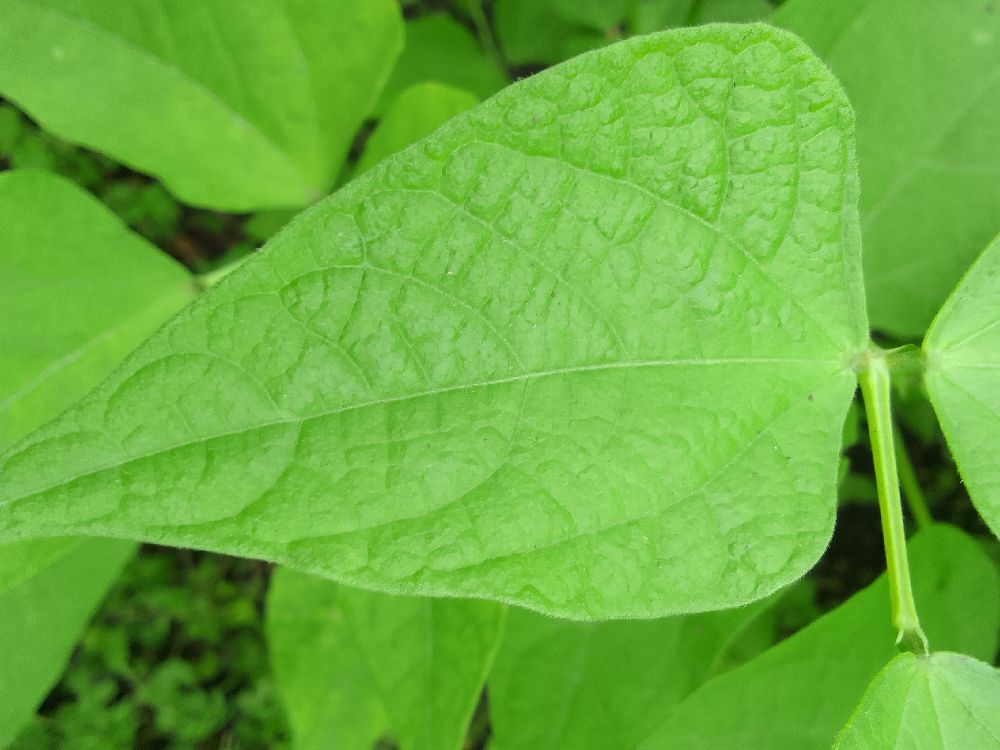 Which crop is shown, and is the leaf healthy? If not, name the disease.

common bean, healthy
